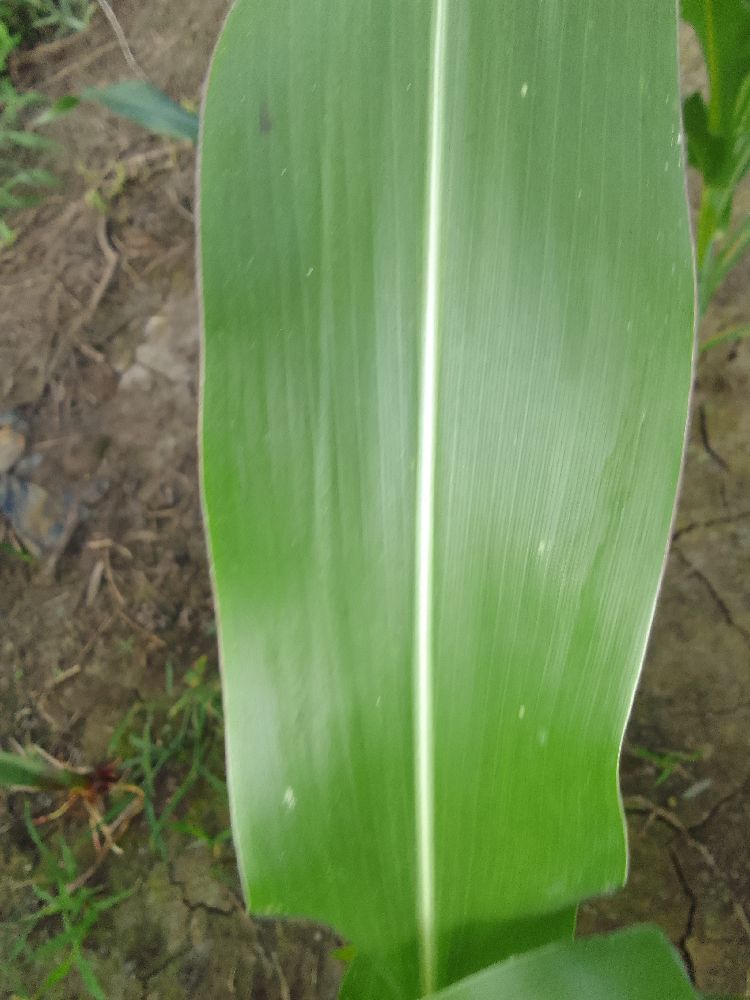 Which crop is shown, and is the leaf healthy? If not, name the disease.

maize, healthy
